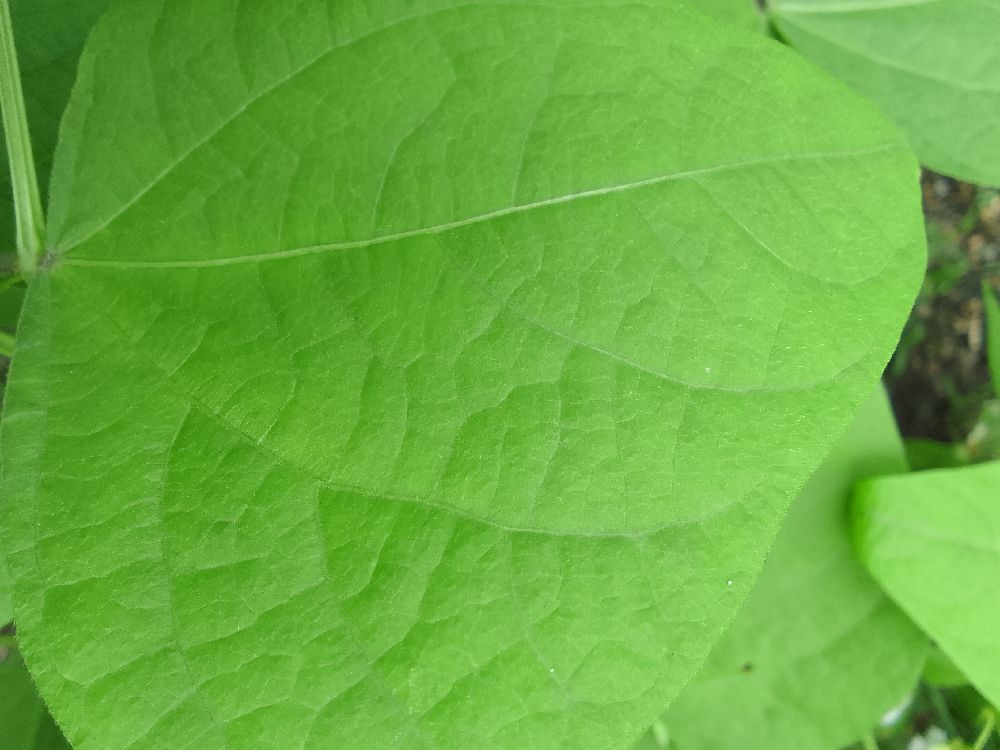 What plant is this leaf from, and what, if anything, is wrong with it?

common bean, healthy
